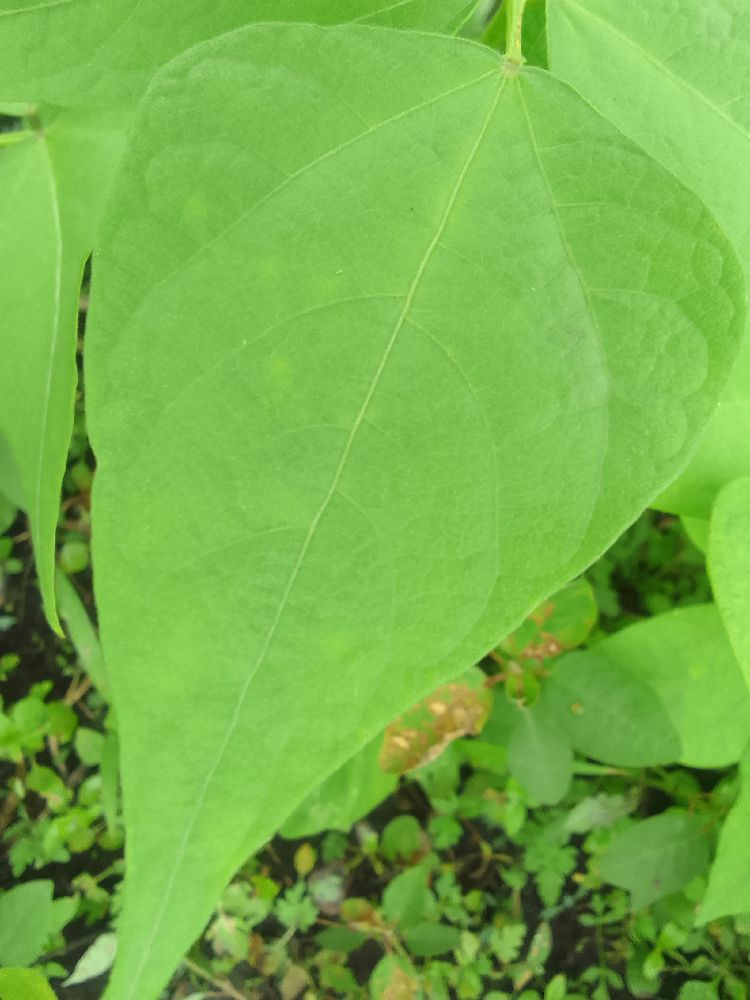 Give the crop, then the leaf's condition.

common bean, healthy
